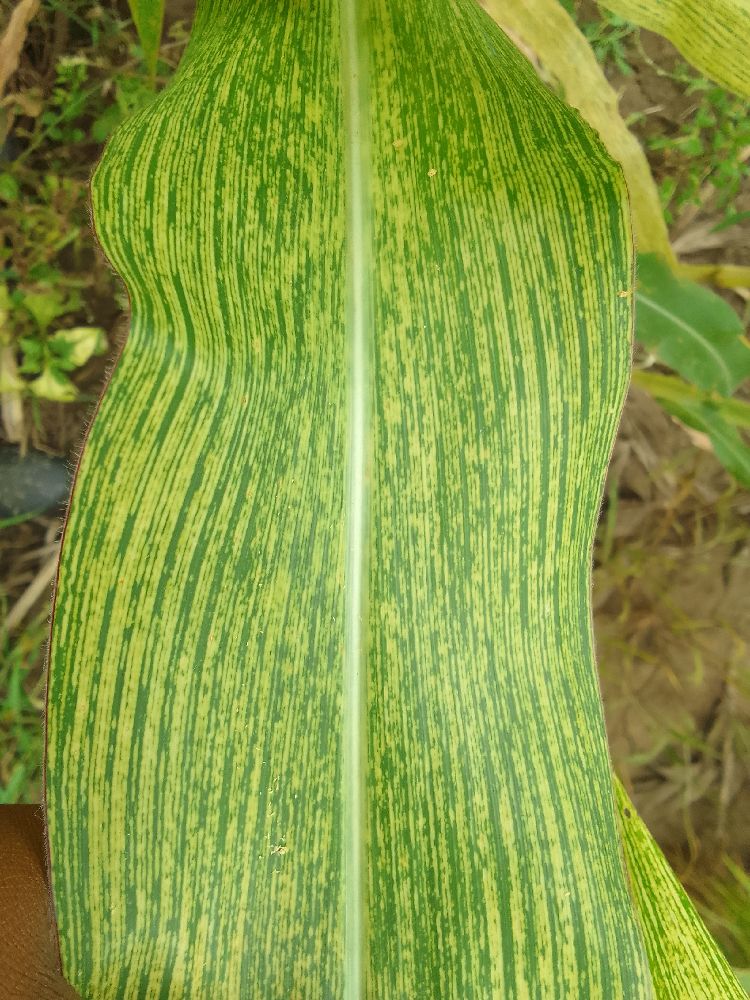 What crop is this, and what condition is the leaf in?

maize, maize streak virus
